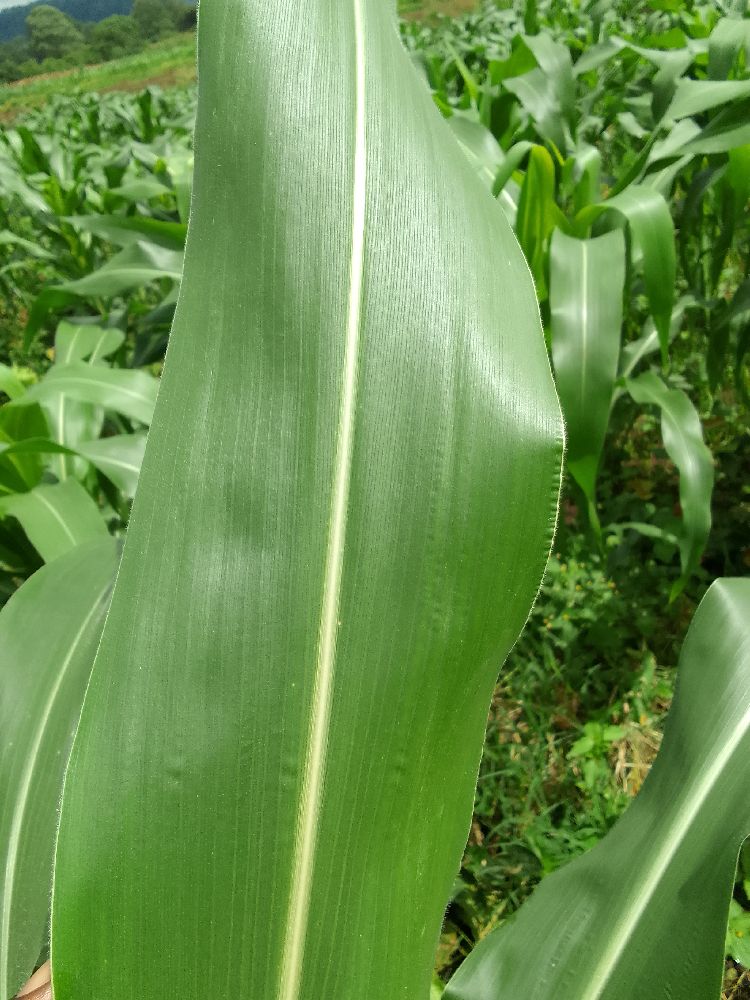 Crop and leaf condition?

maize, maize lethal necrosis
